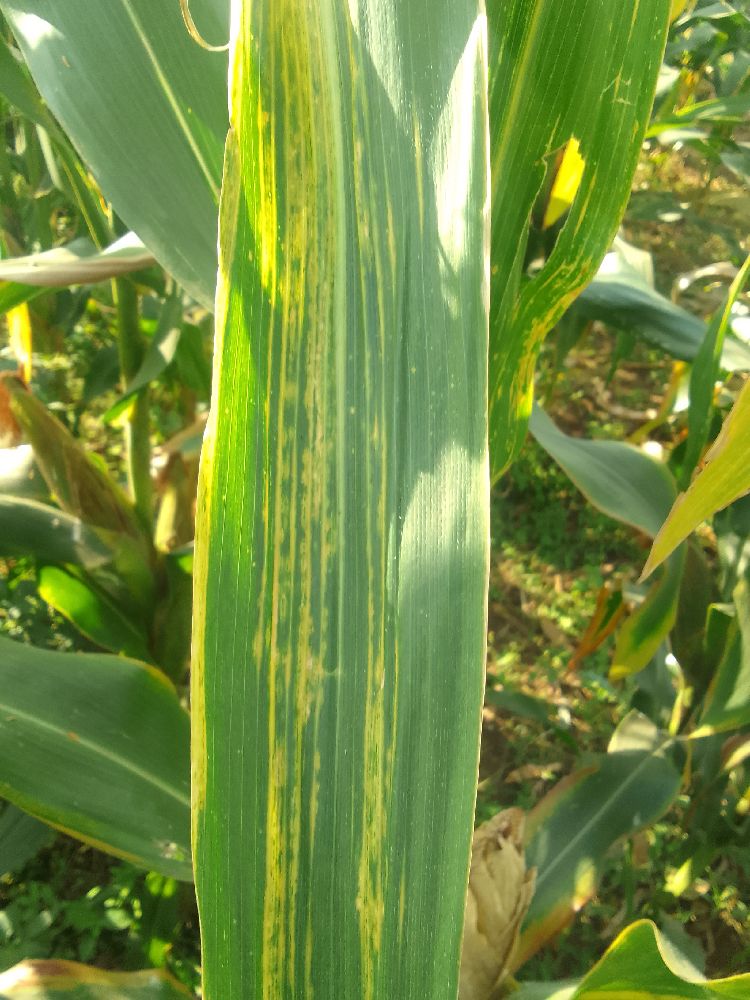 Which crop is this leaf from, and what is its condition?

maize, maize lethal necrosis
